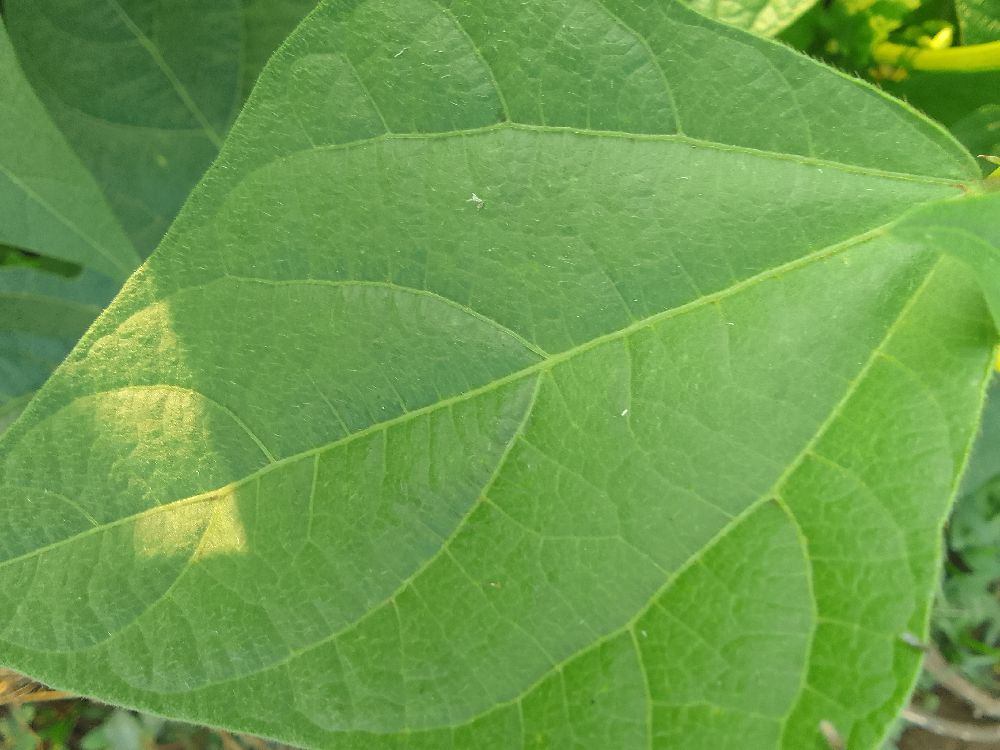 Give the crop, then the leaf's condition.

common bean, healthy
